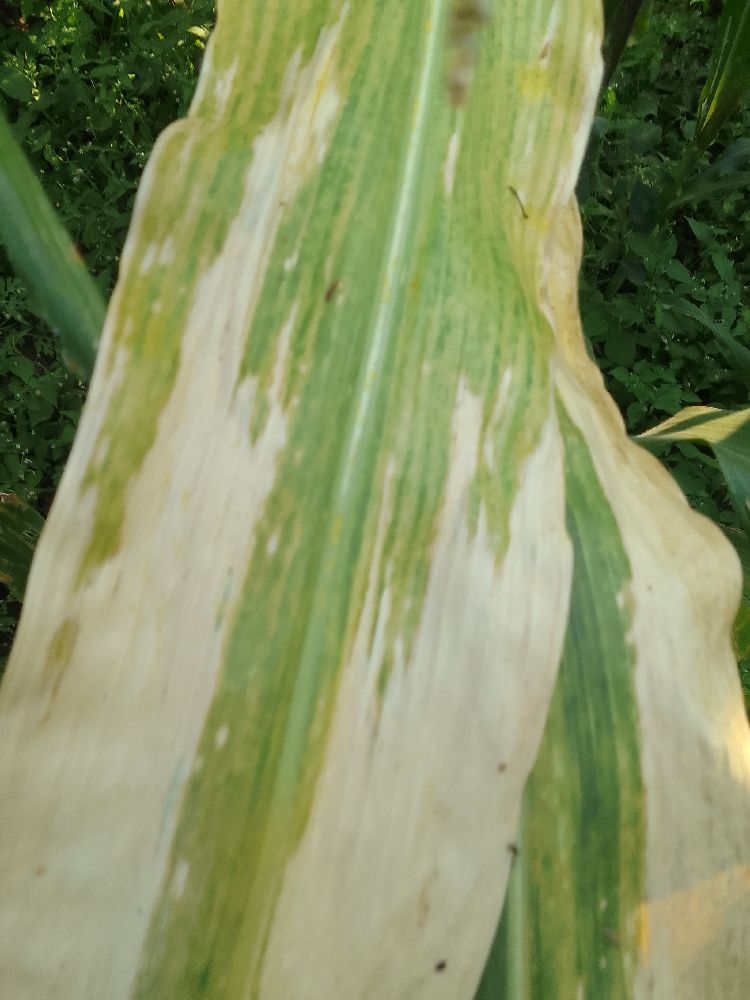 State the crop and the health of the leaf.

maize, maize lethal necrosis
